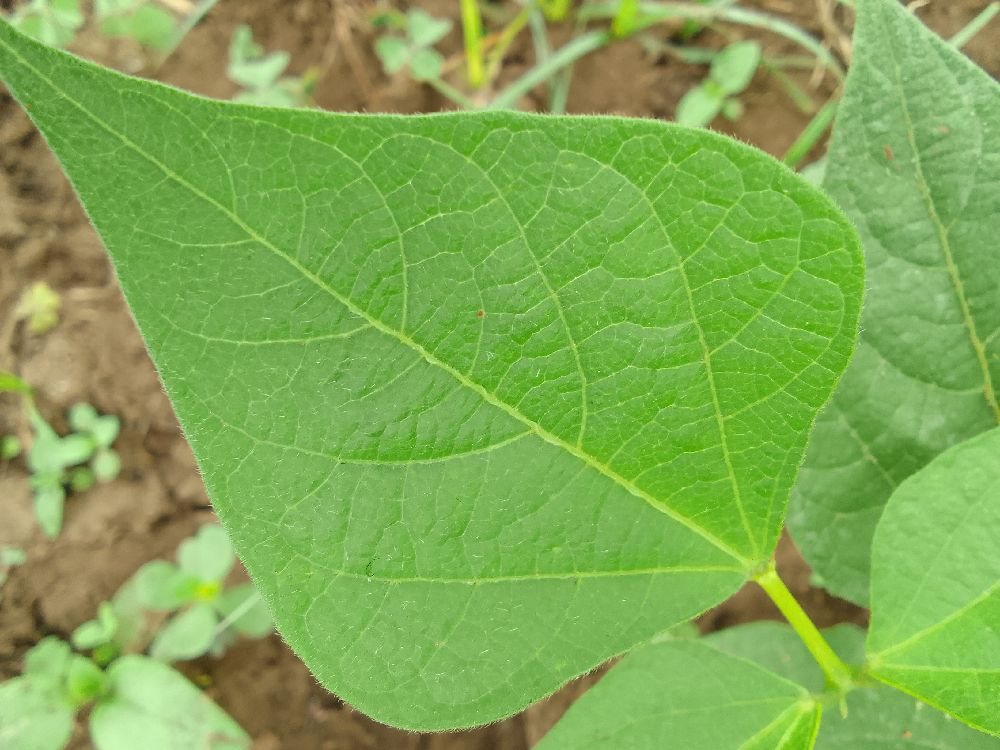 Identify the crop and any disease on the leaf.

common bean, healthy
